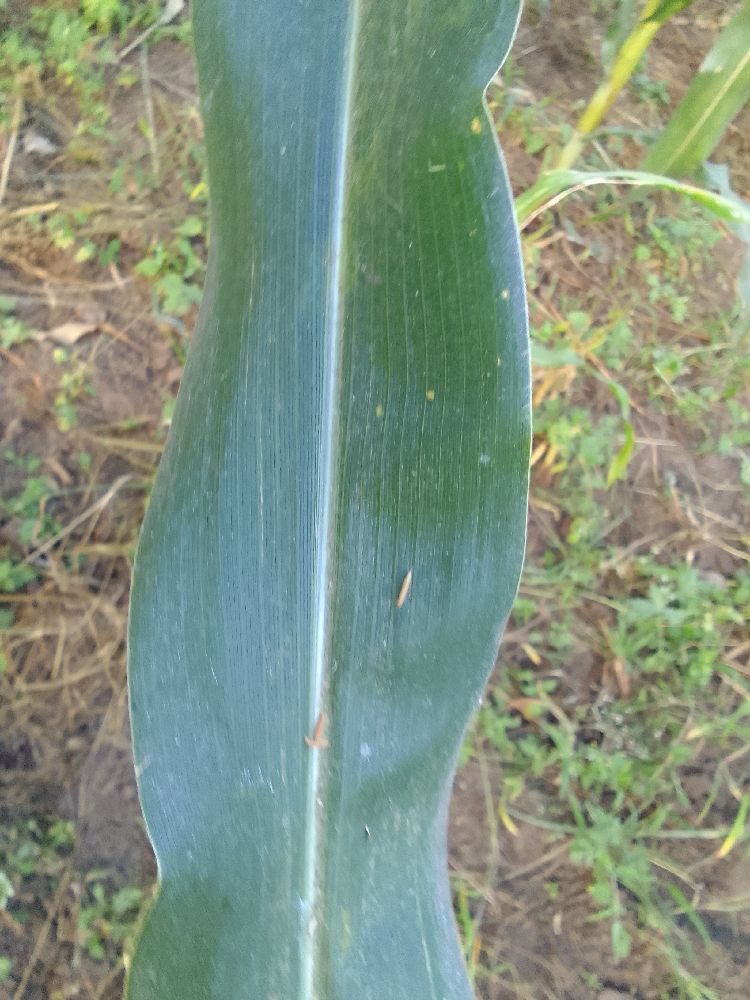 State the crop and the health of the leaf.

maize, healthy
